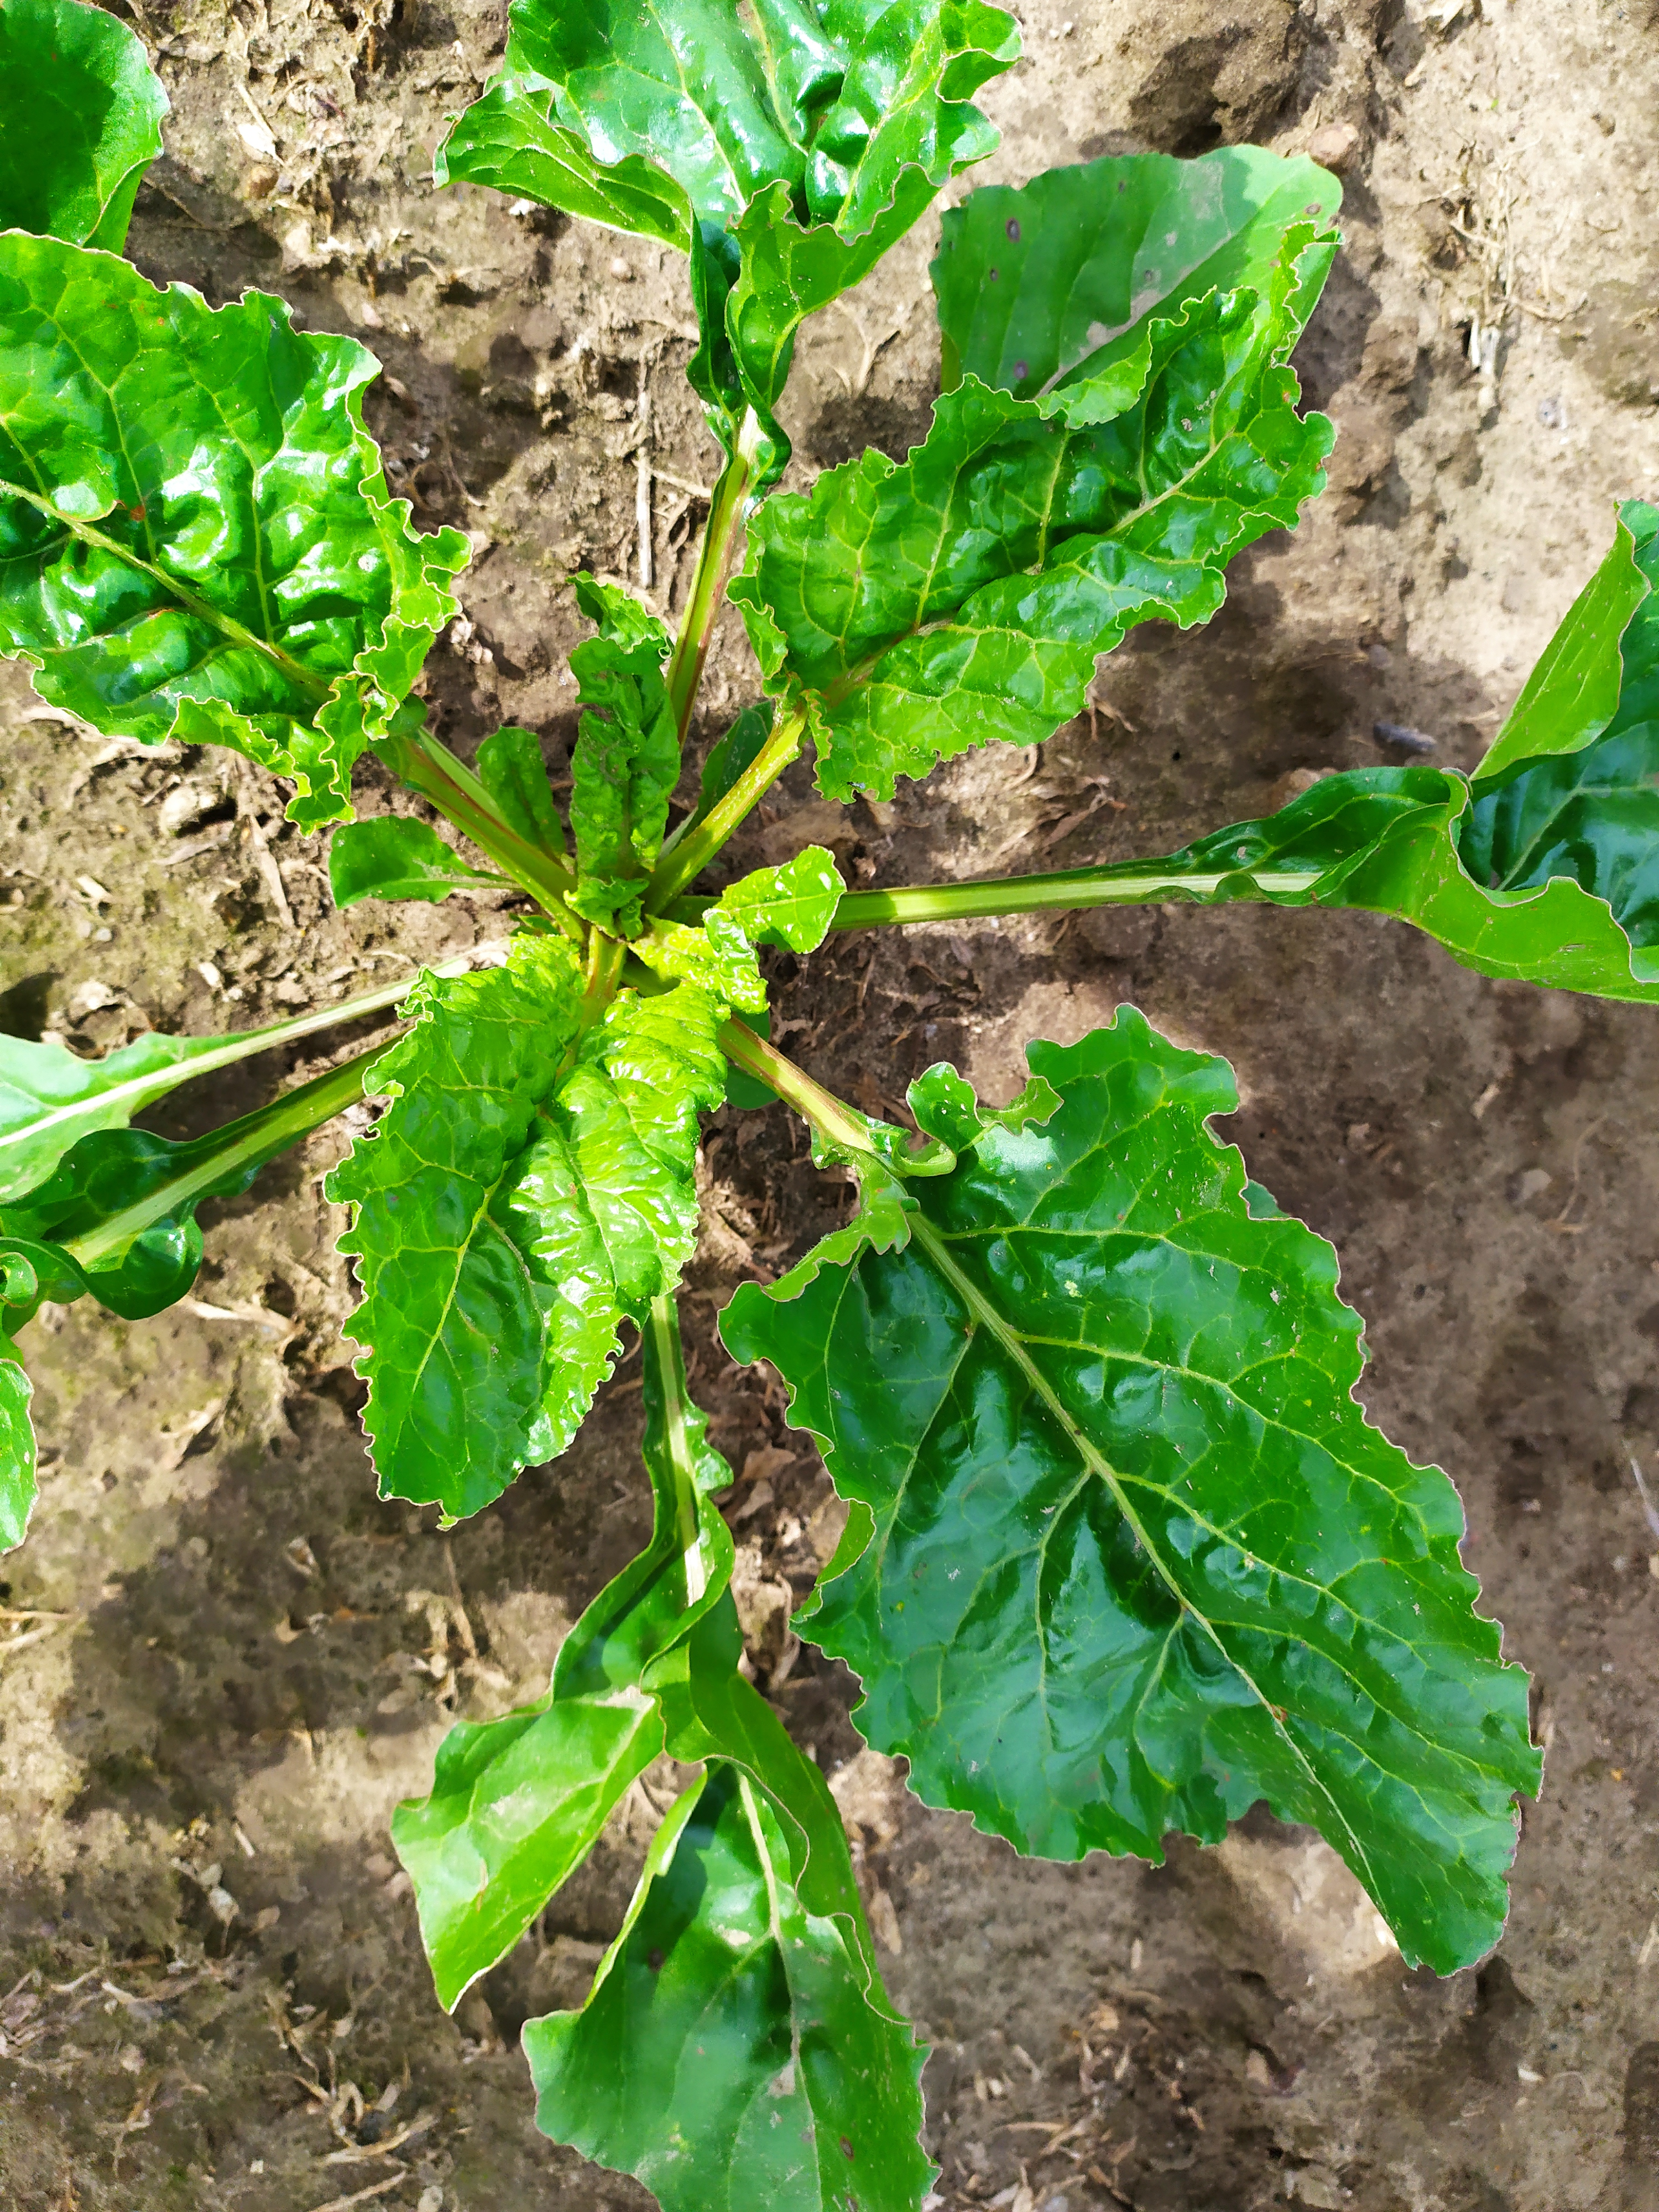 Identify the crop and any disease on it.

beet, cercospora
